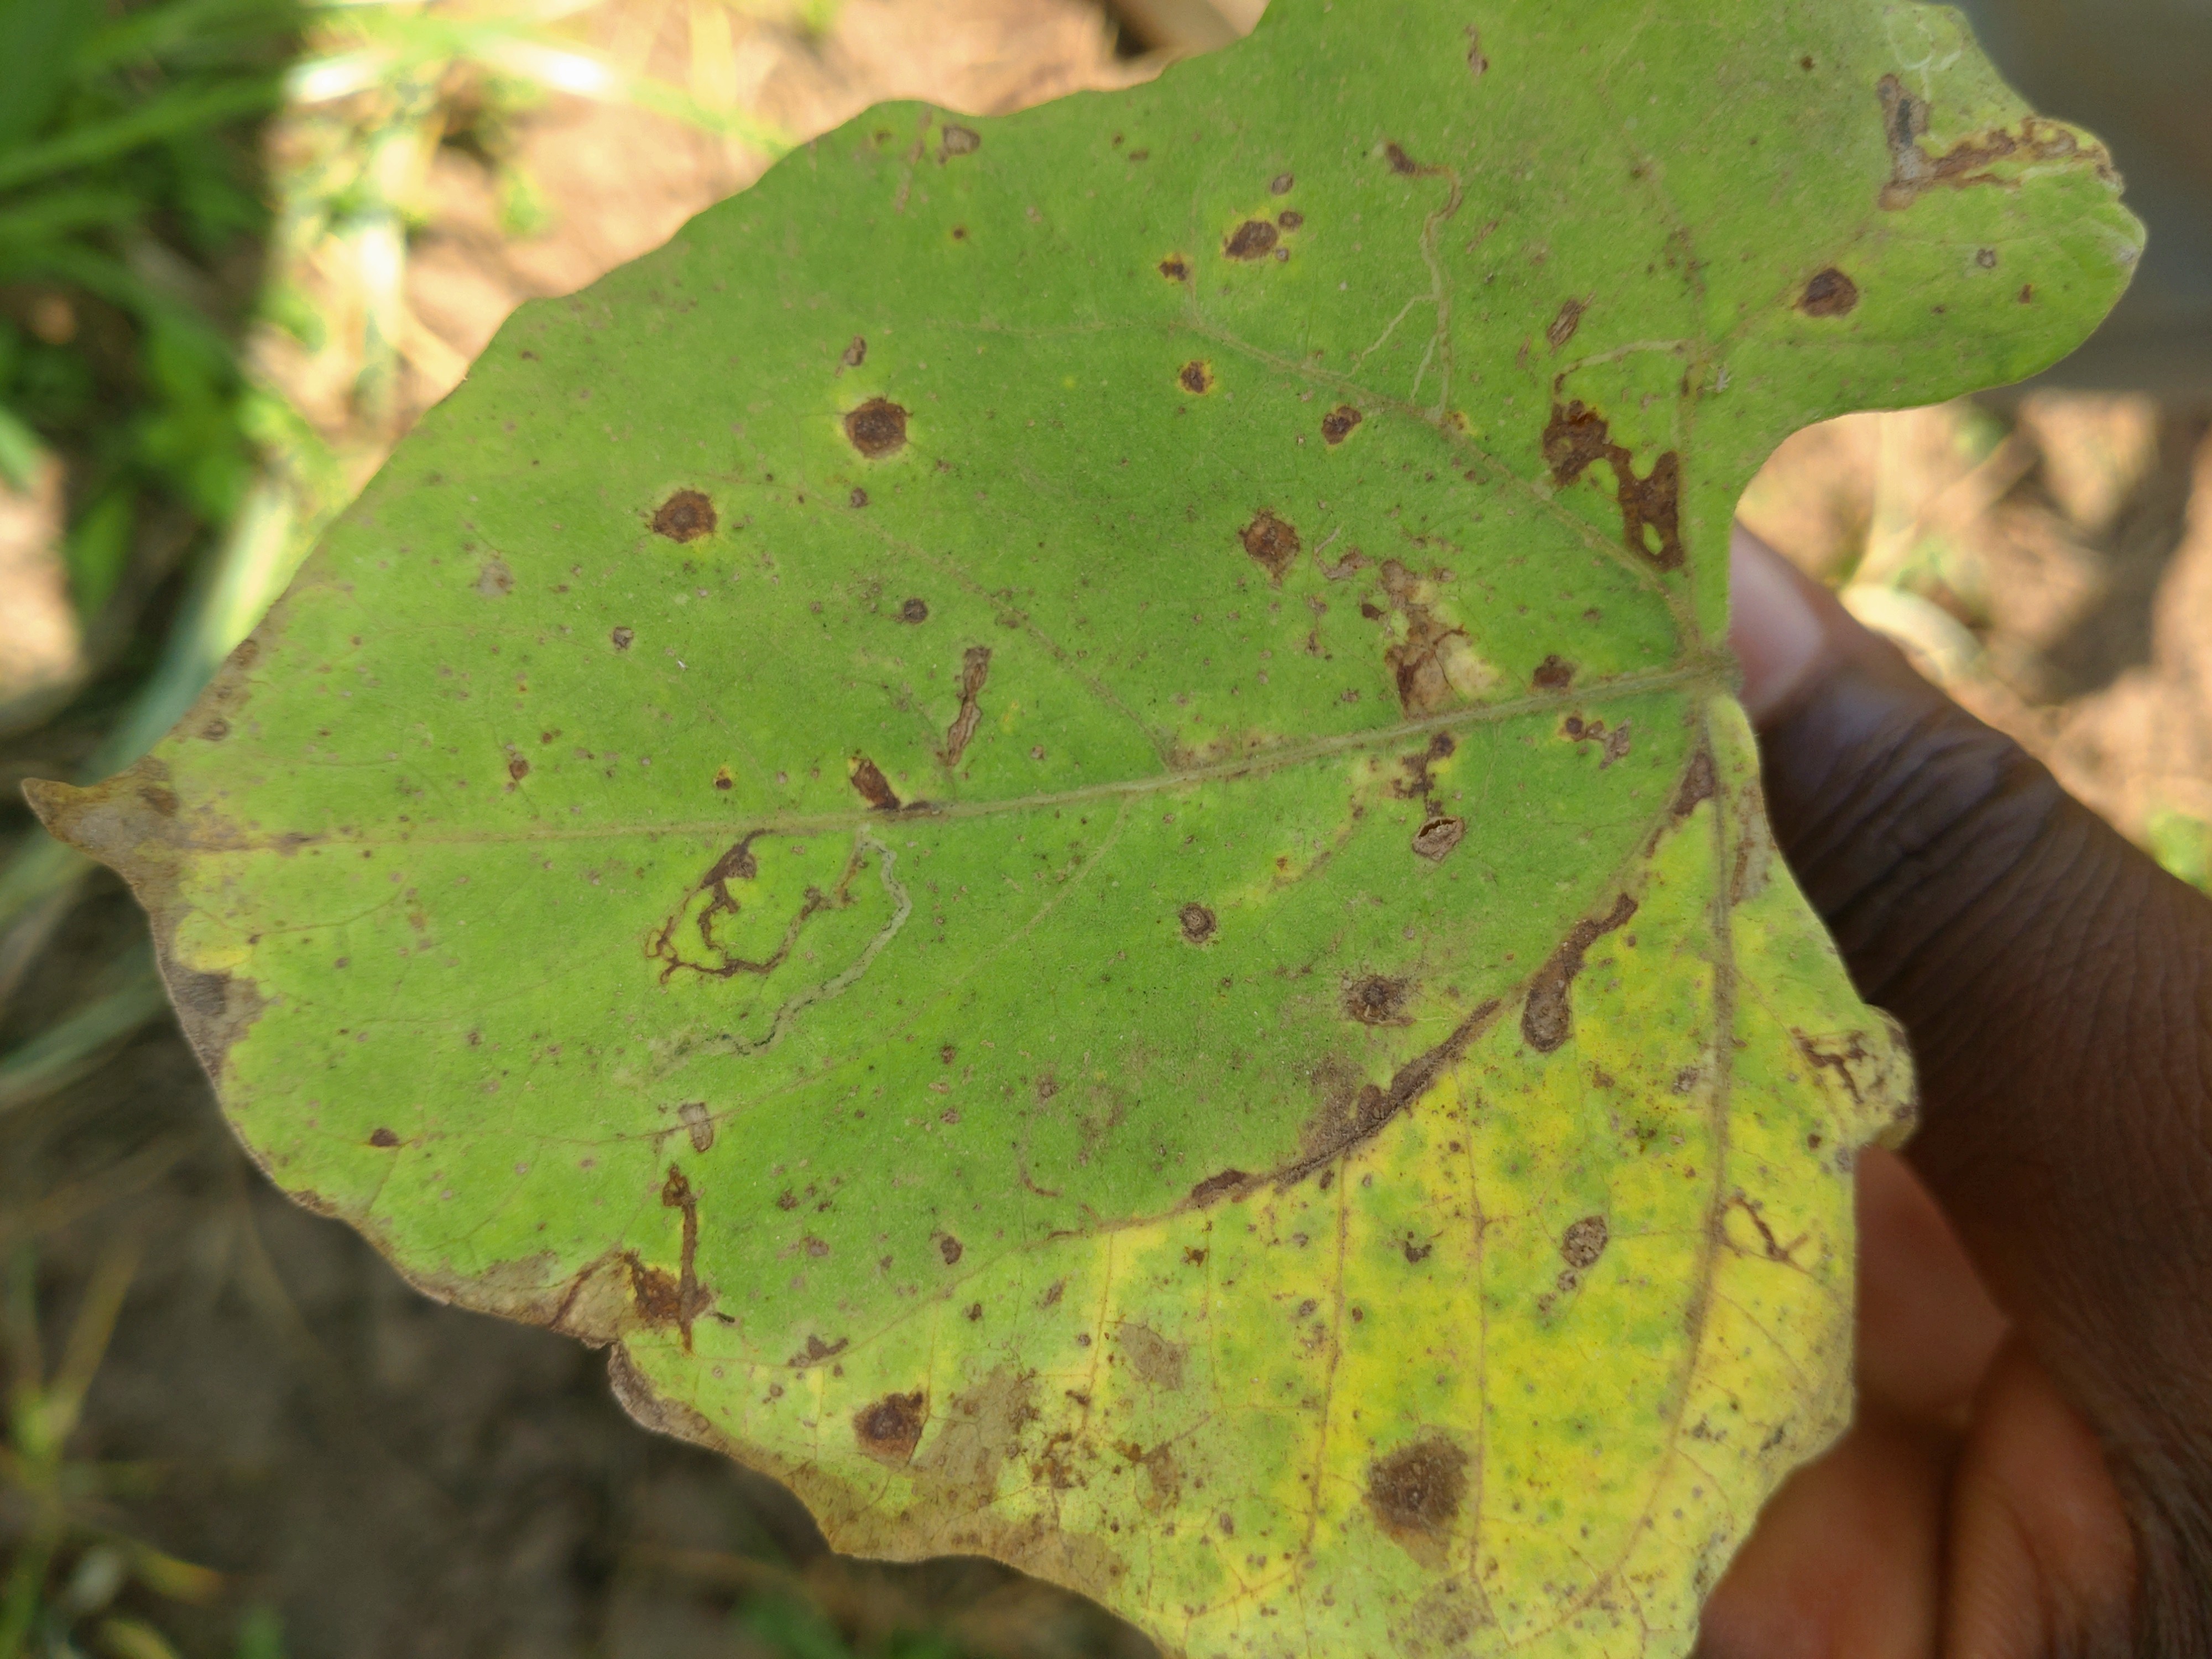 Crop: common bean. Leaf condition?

anthracnose
